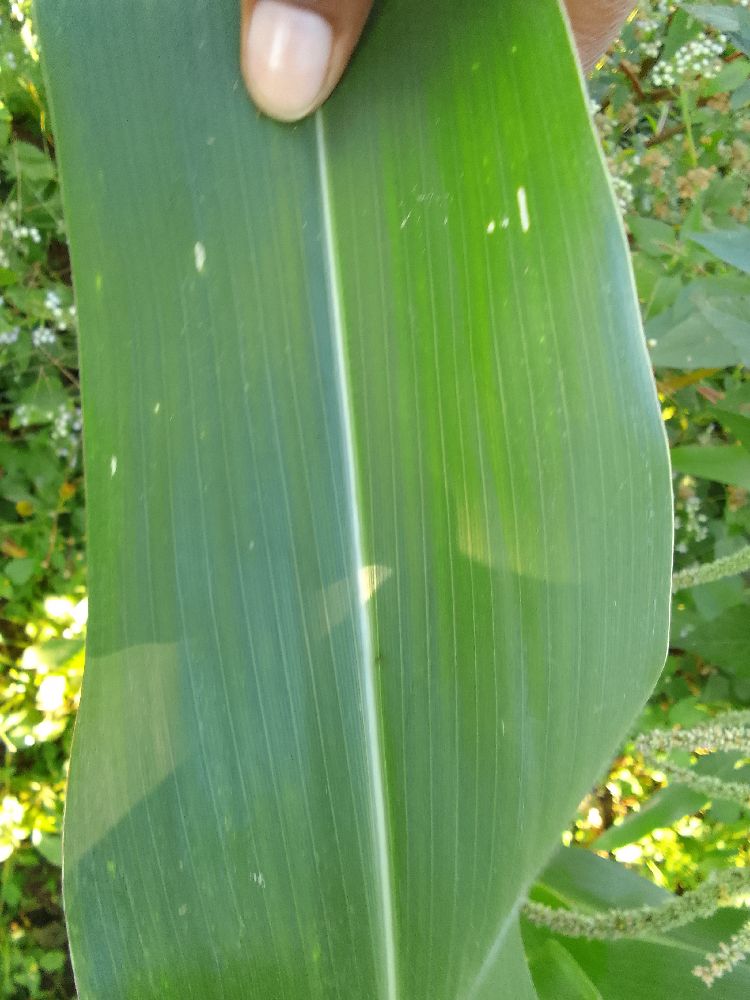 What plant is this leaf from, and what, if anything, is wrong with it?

maize, healthy
